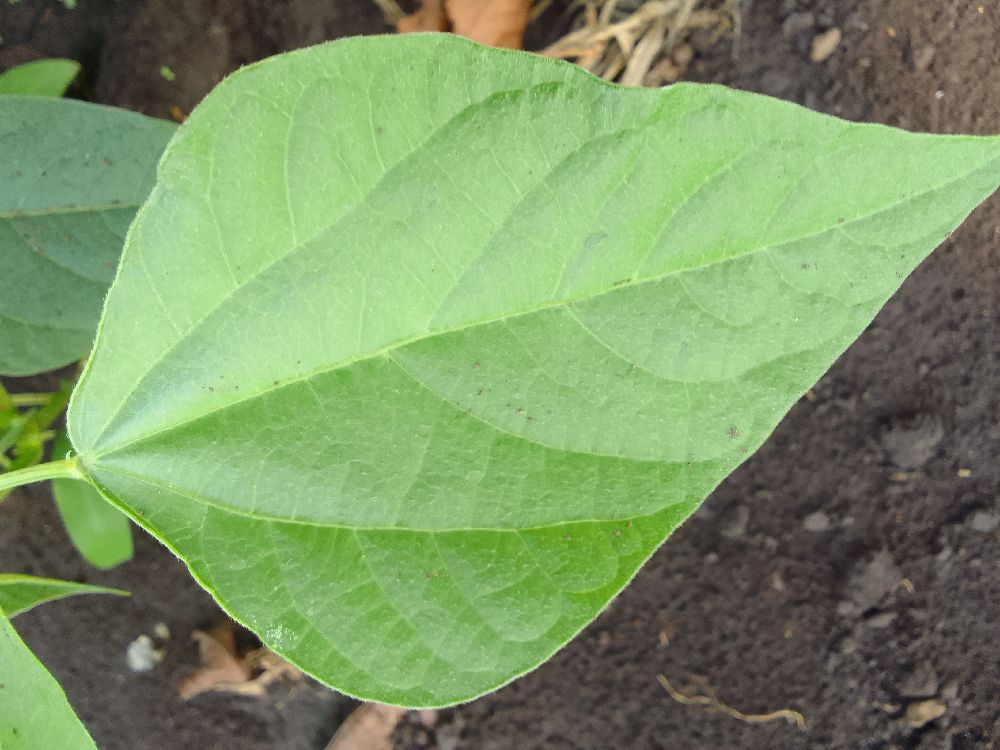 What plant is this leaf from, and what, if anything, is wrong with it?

common bean, healthy
